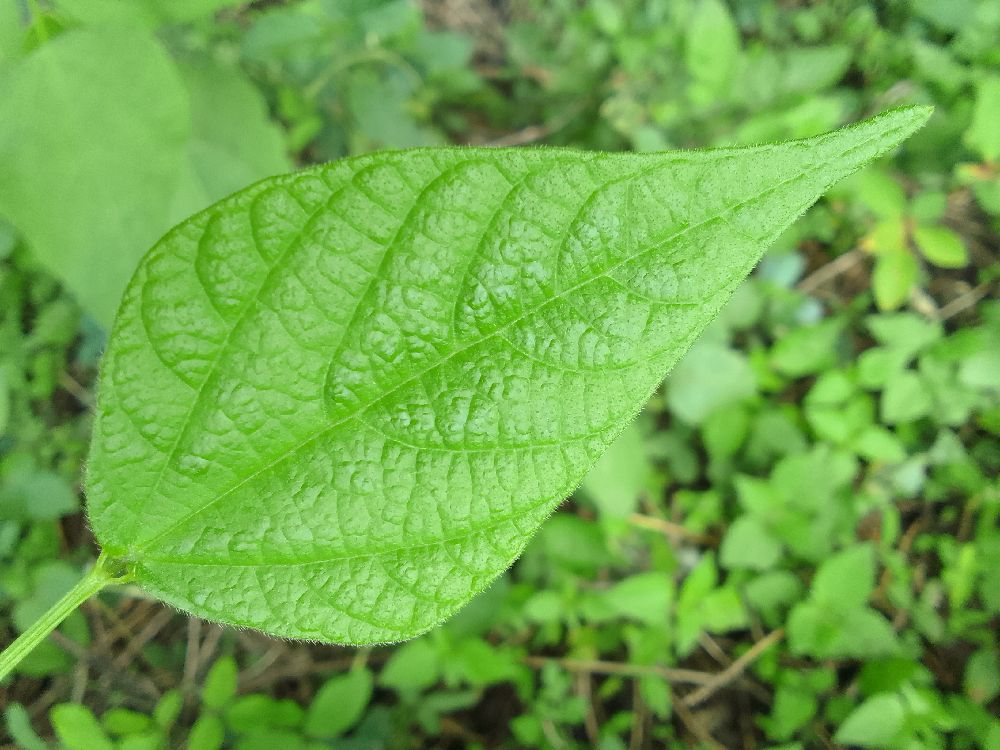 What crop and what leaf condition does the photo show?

common bean, healthy
